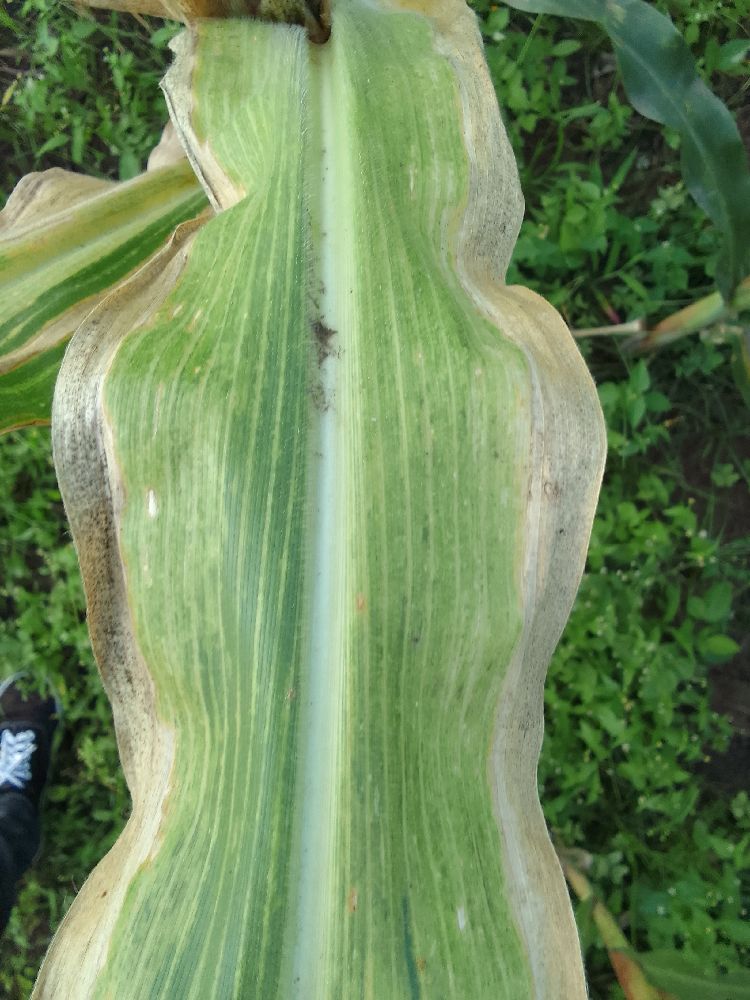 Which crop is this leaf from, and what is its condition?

maize, maize lethal necrosis
